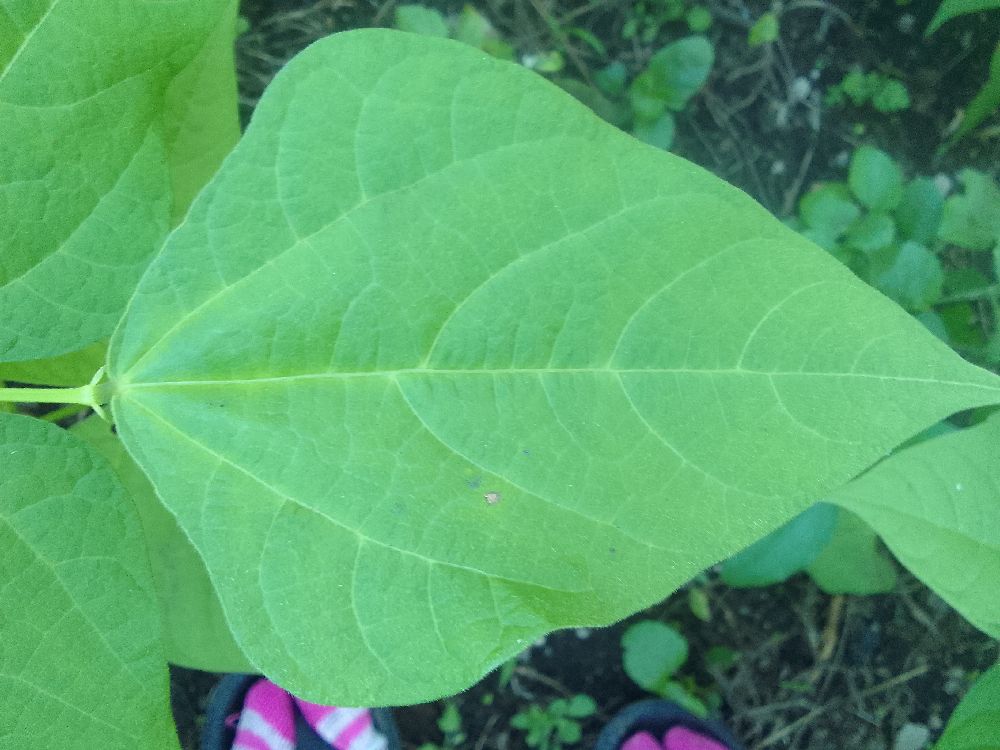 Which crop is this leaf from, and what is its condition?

common bean, healthy
